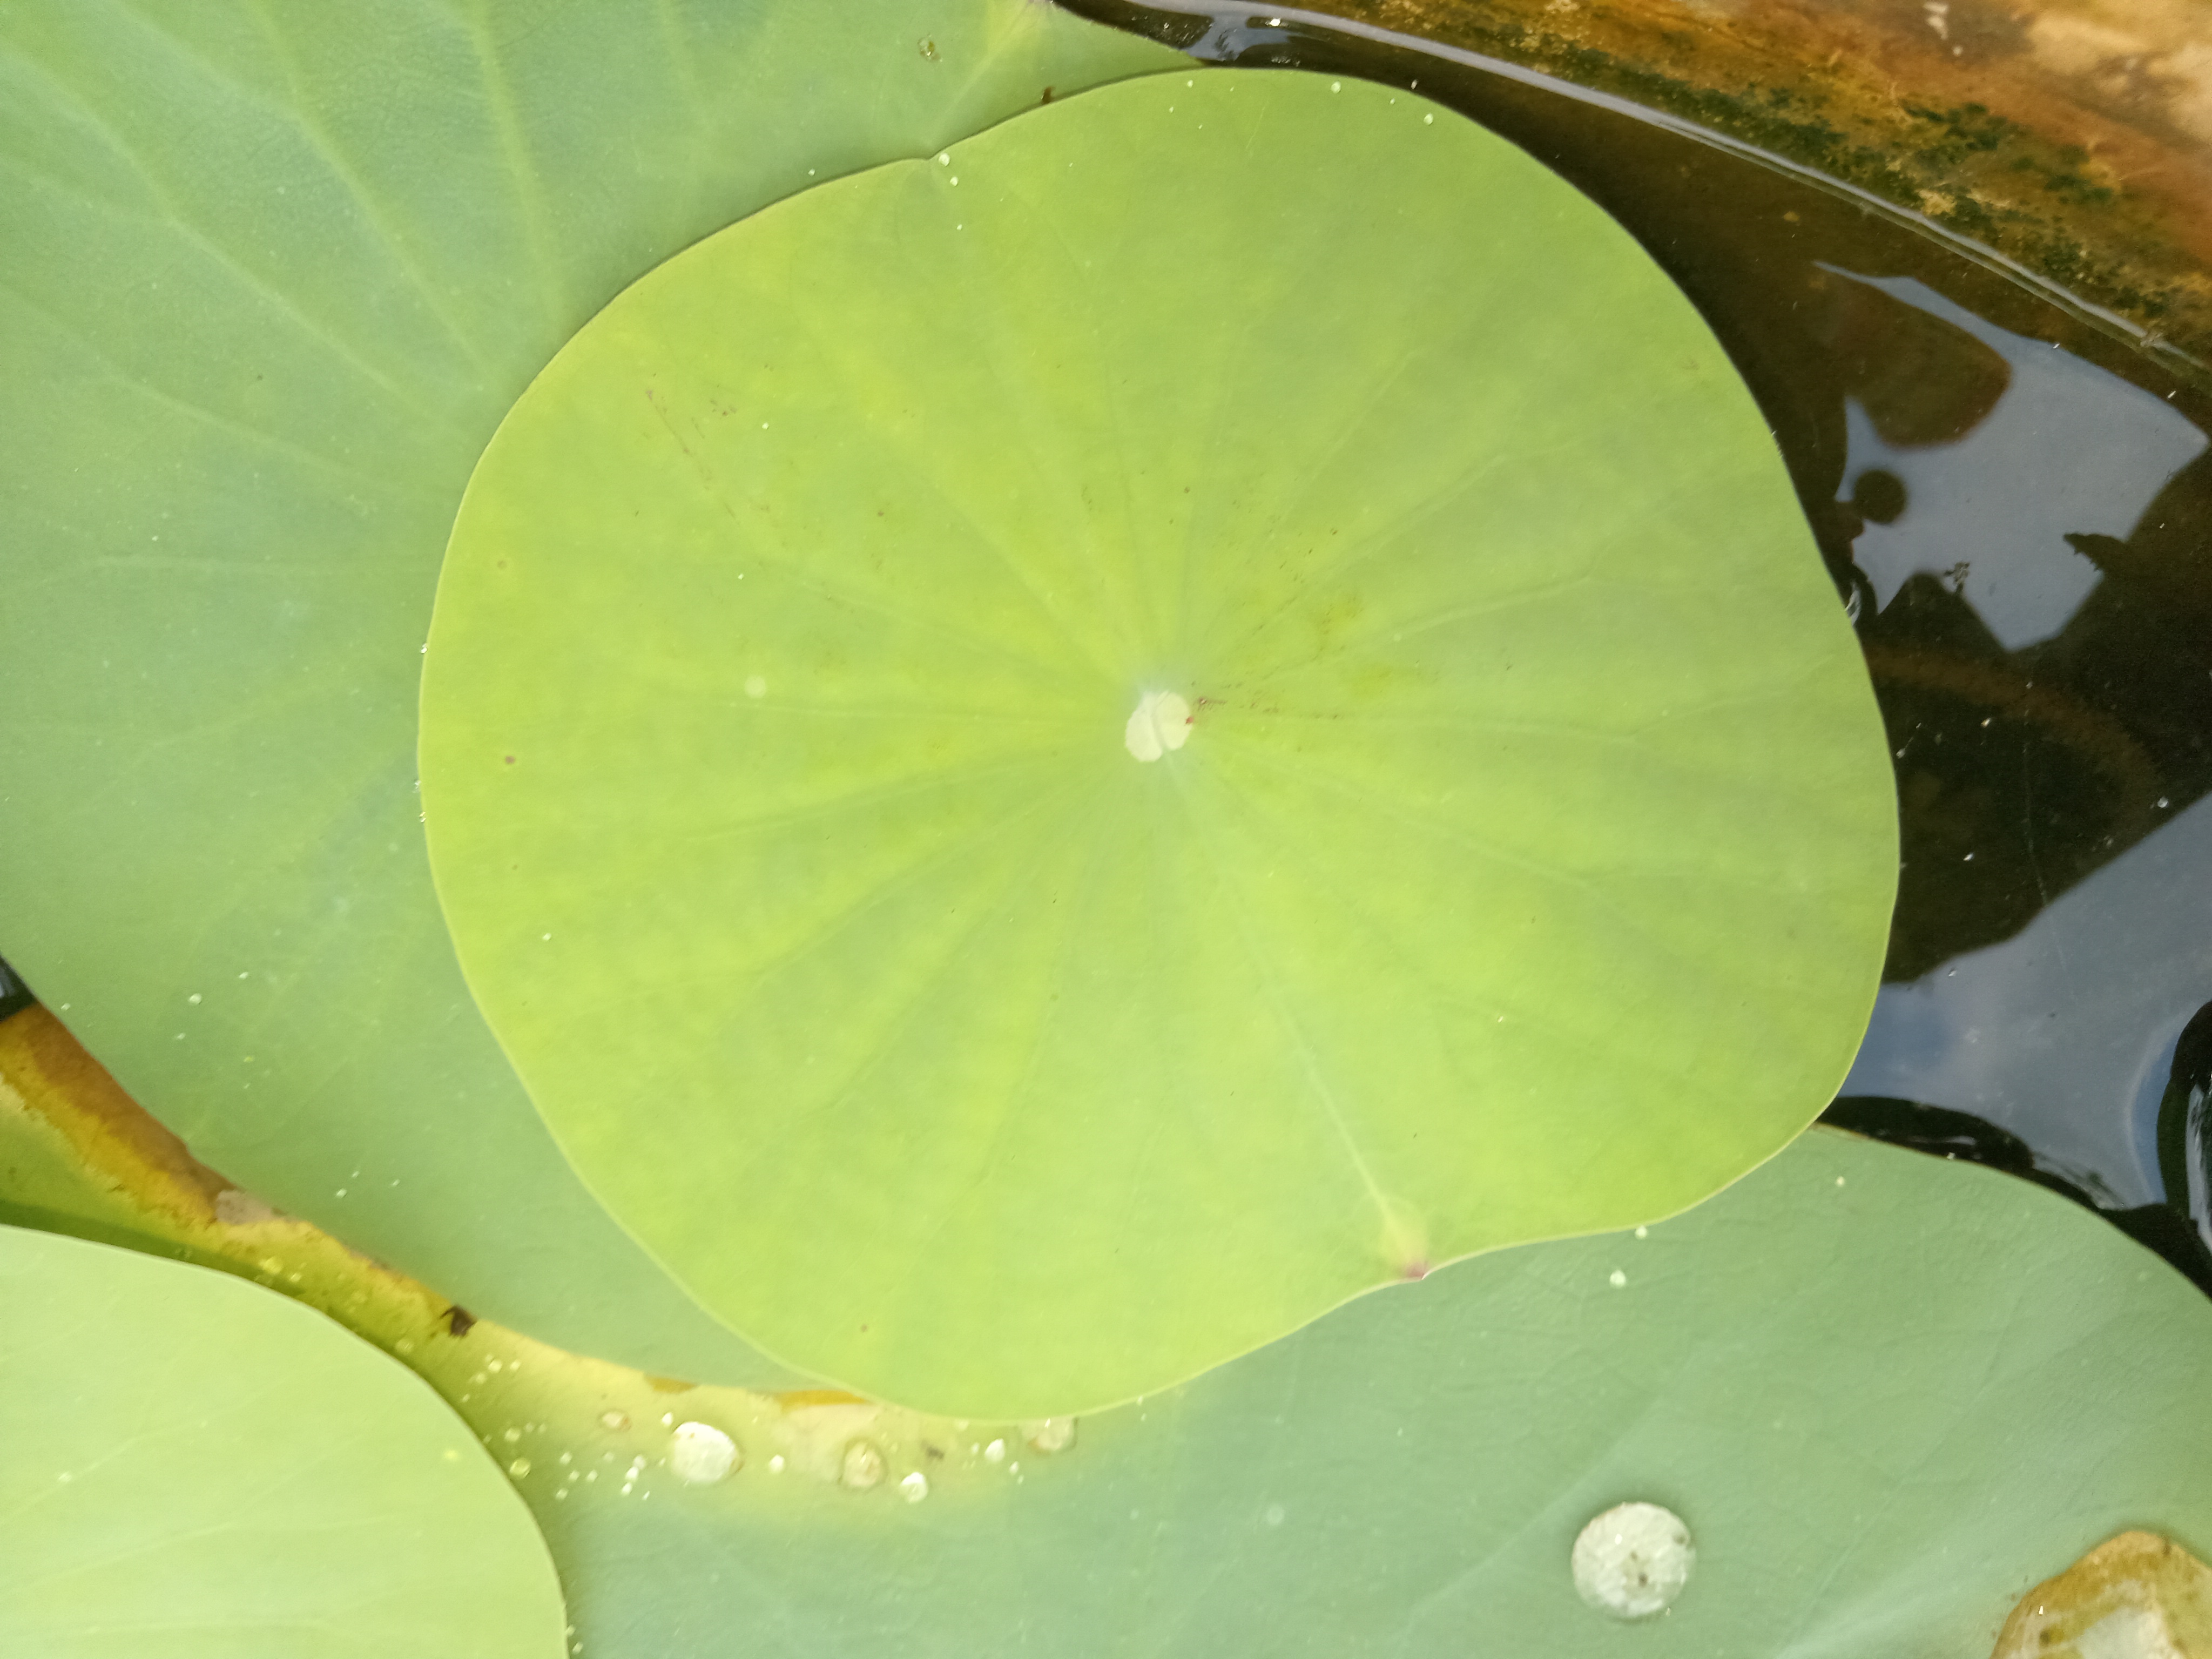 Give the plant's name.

lotus
